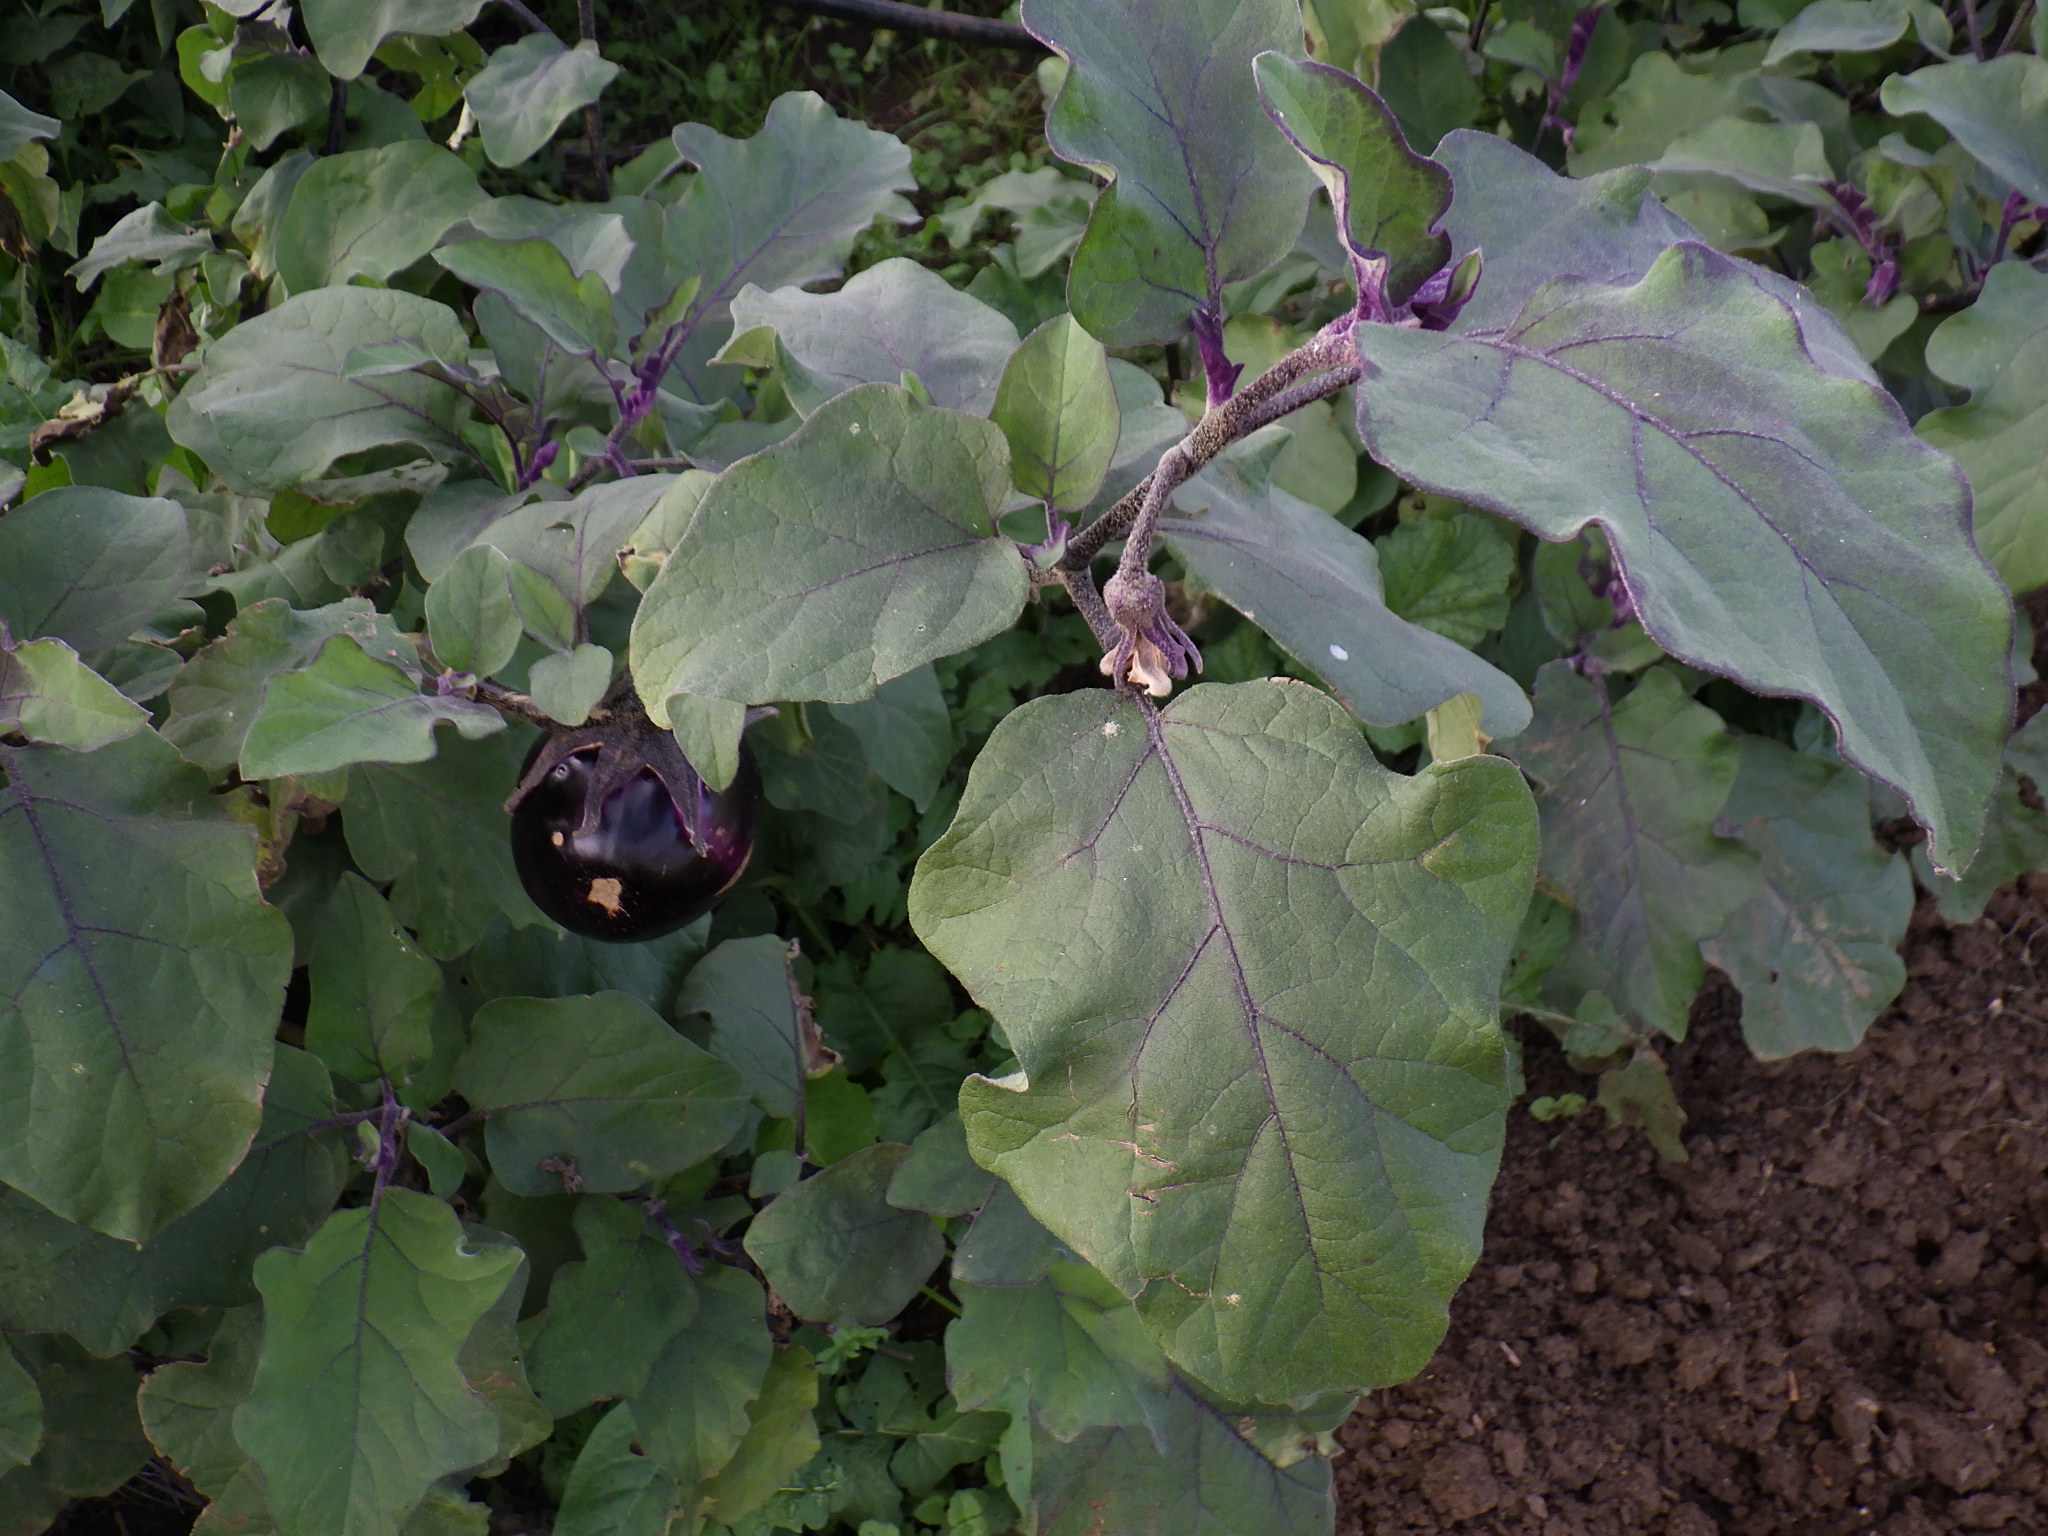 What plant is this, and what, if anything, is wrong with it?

aubergine, healthy
